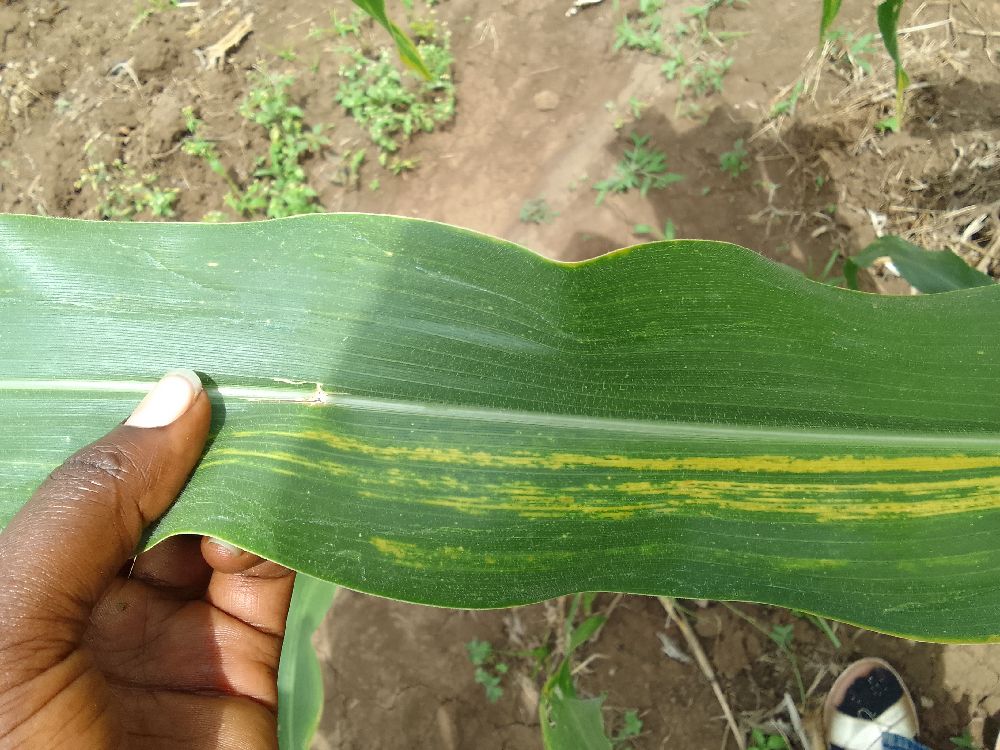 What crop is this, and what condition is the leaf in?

maize, maize lethal necrosis
